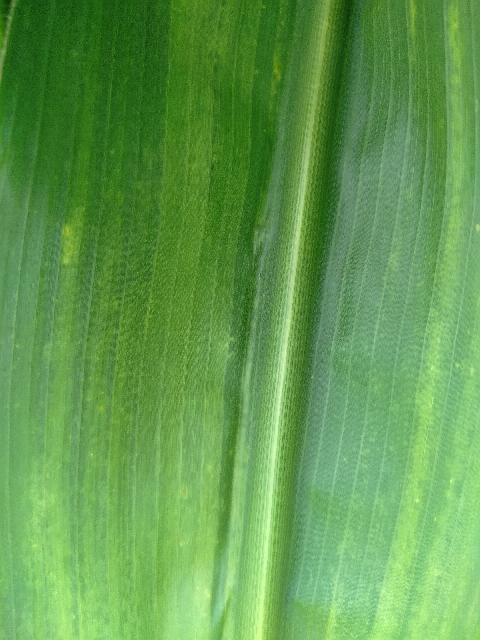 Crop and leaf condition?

maize, maize lethal necrosis
